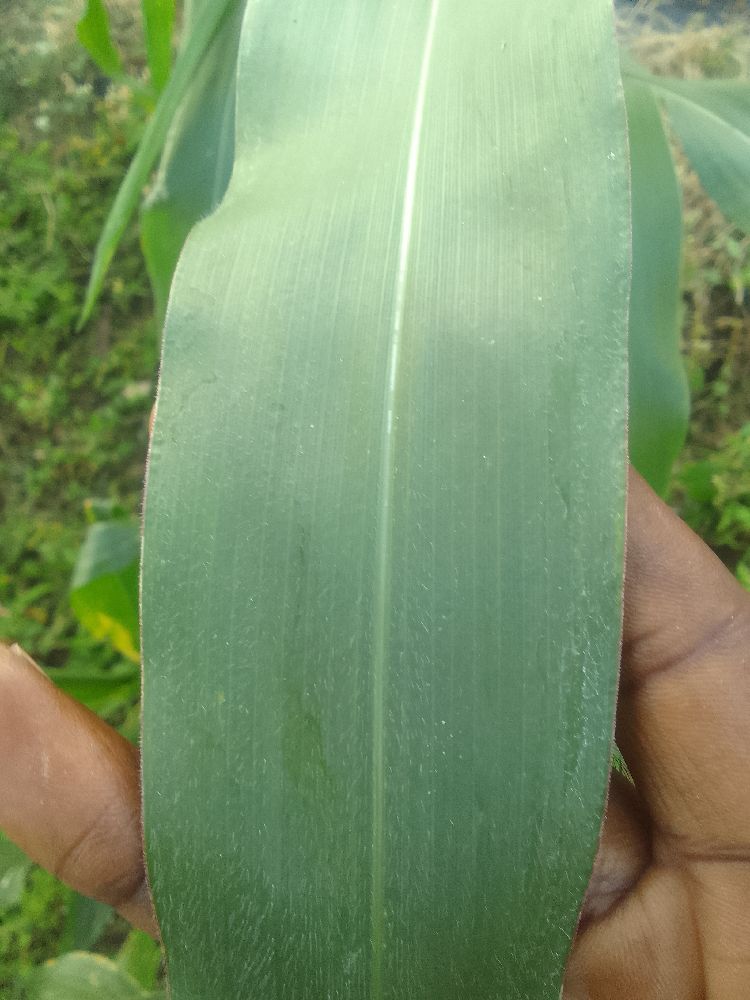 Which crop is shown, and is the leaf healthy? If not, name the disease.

maize, healthy
